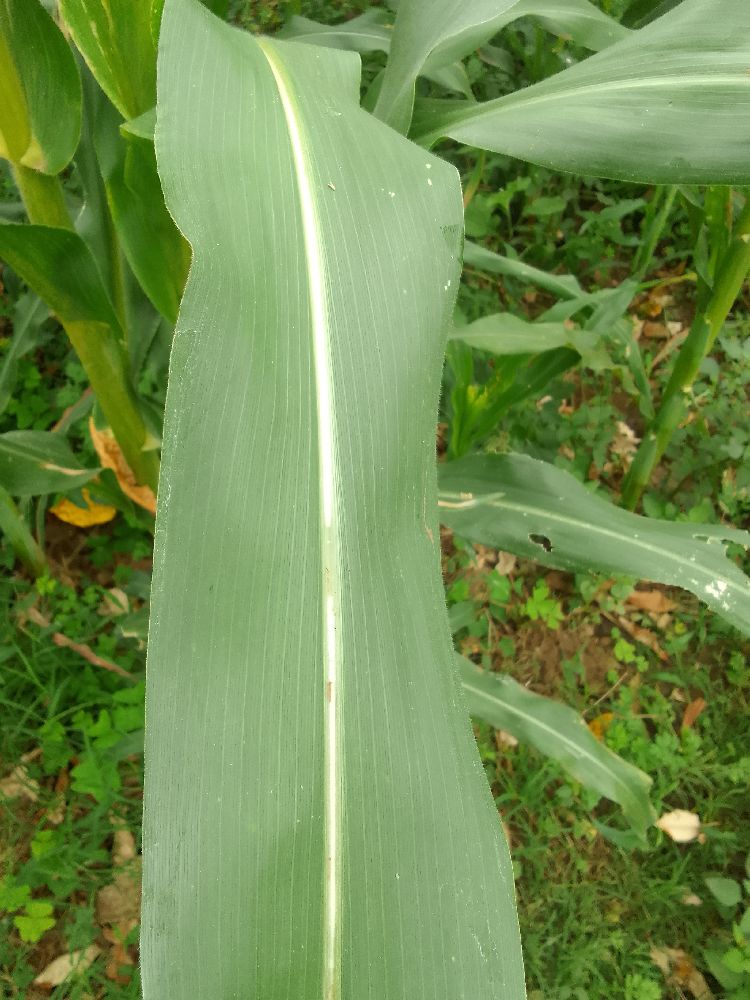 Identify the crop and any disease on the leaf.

maize, healthy
